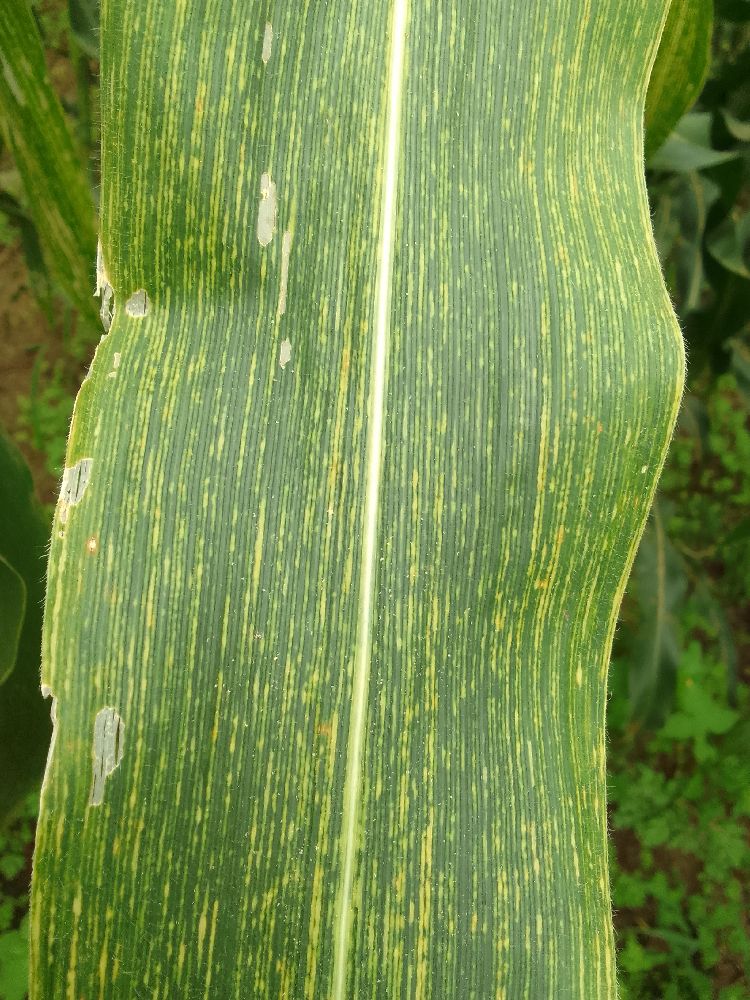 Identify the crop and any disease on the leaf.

maize, maize streak virus
